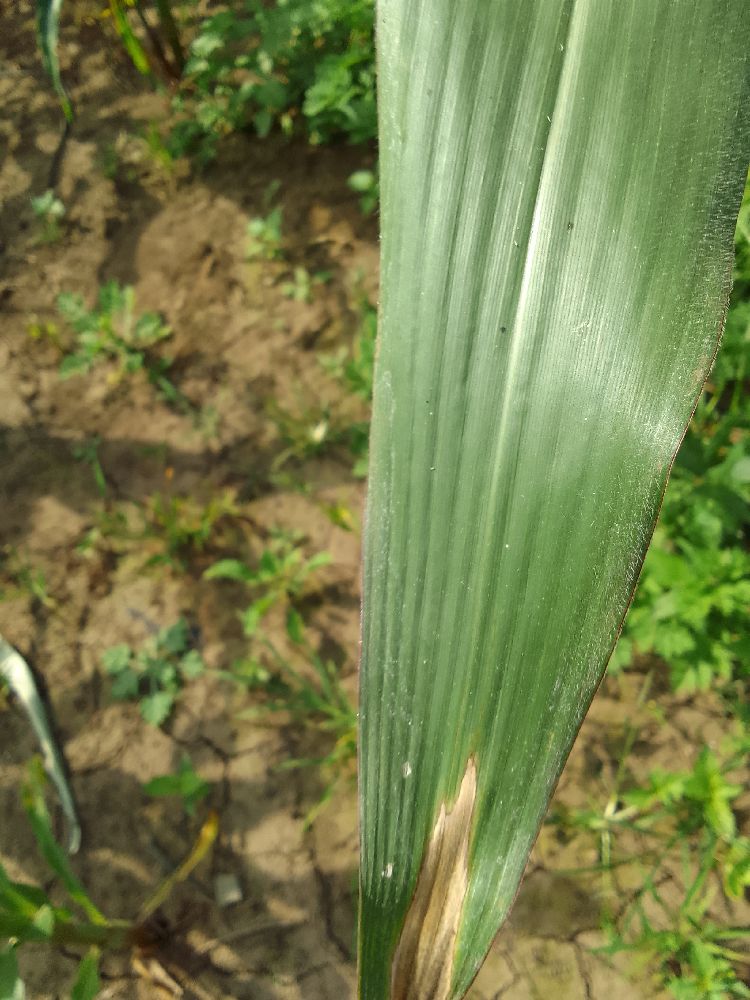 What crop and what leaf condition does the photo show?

maize, healthy
